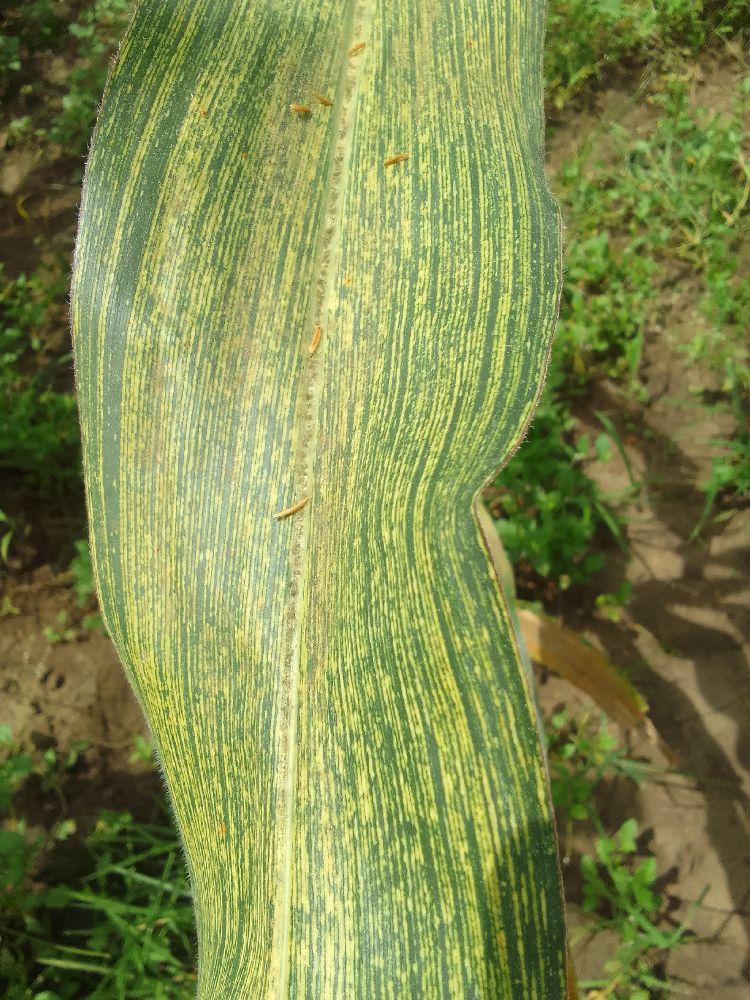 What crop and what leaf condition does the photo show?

maize, maize streak virus
